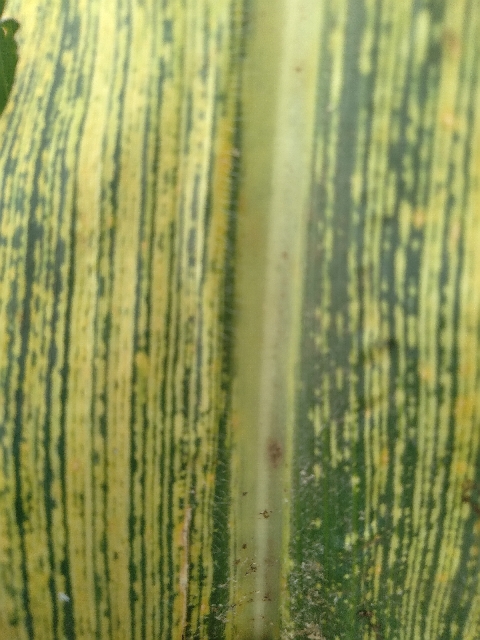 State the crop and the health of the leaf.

maize, maize streak virus
